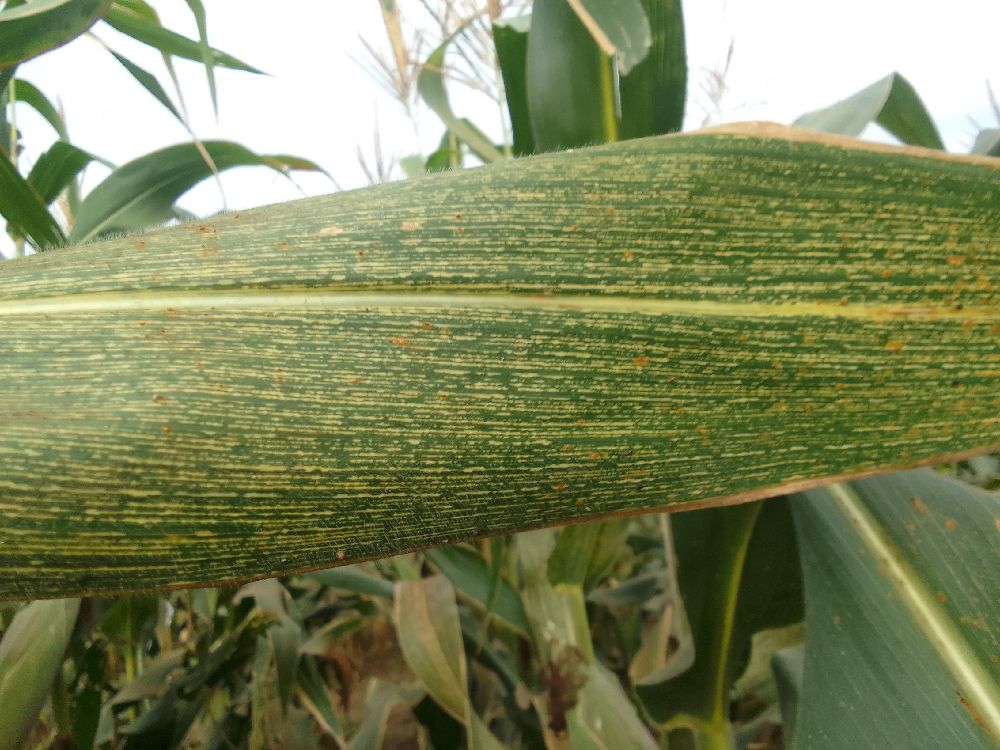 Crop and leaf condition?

maize, maize streak virus
